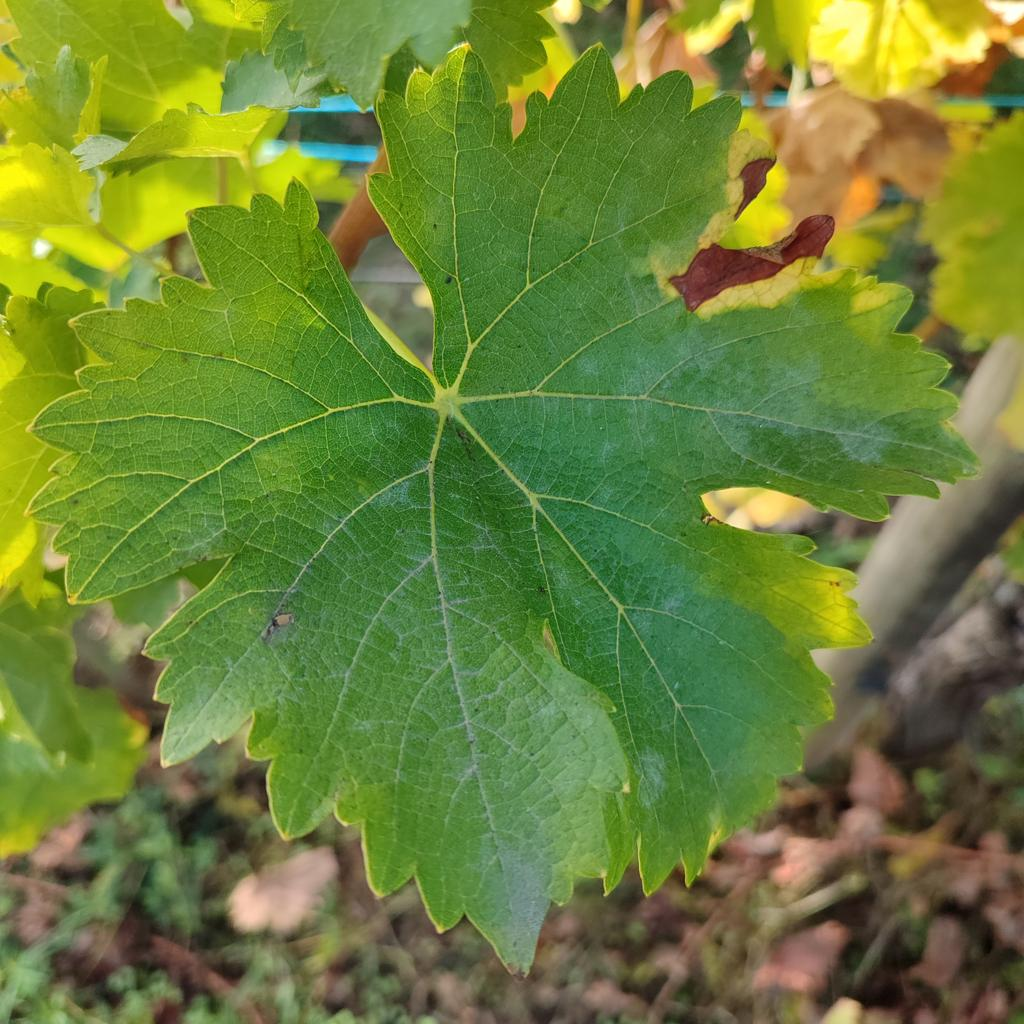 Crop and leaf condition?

grapevine, powdery mildew
